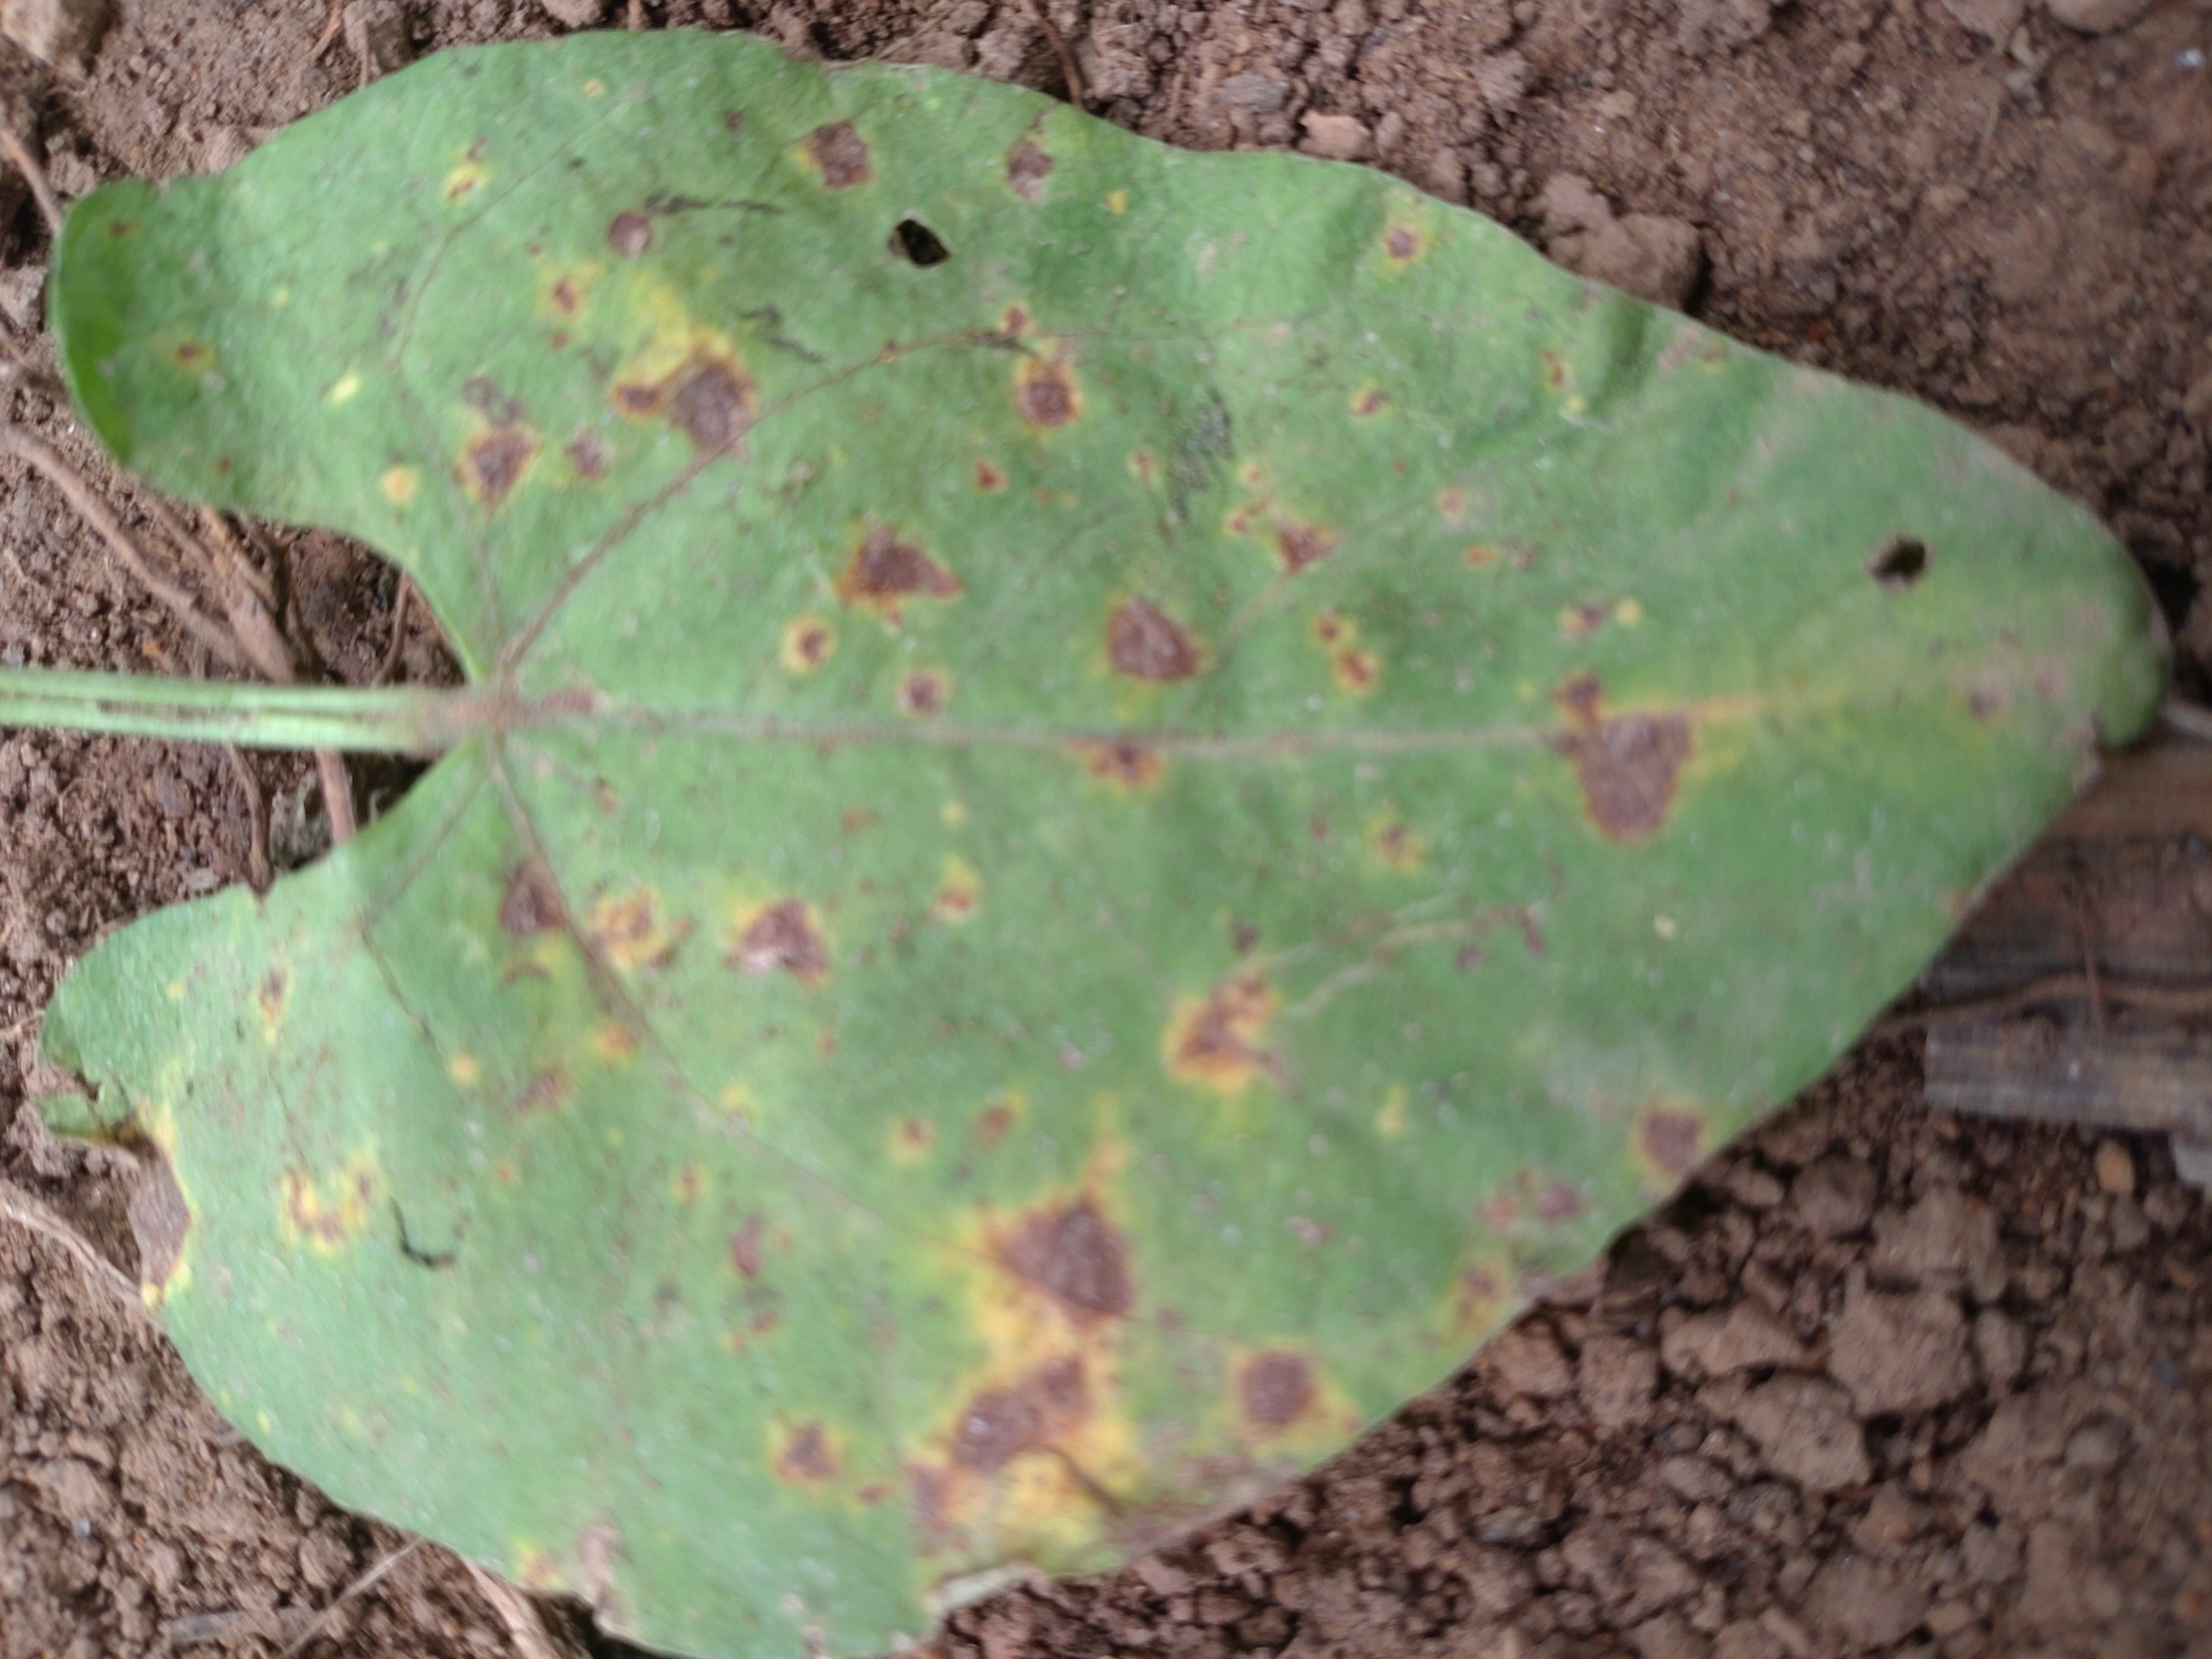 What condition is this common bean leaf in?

rust
